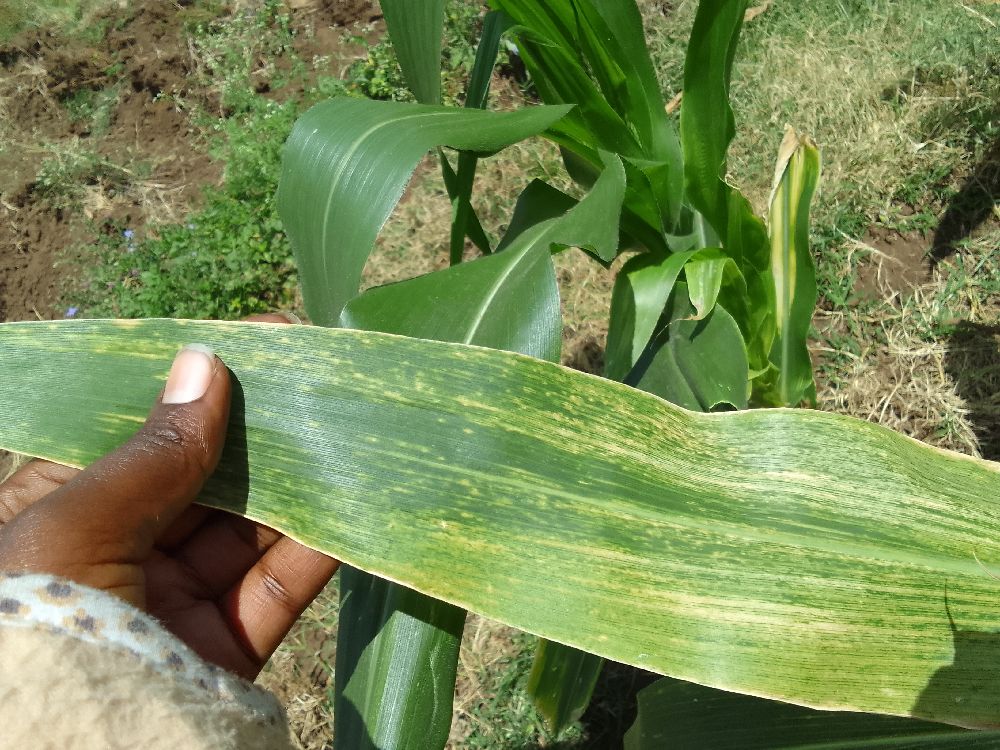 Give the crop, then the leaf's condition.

maize, maize lethal necrosis
